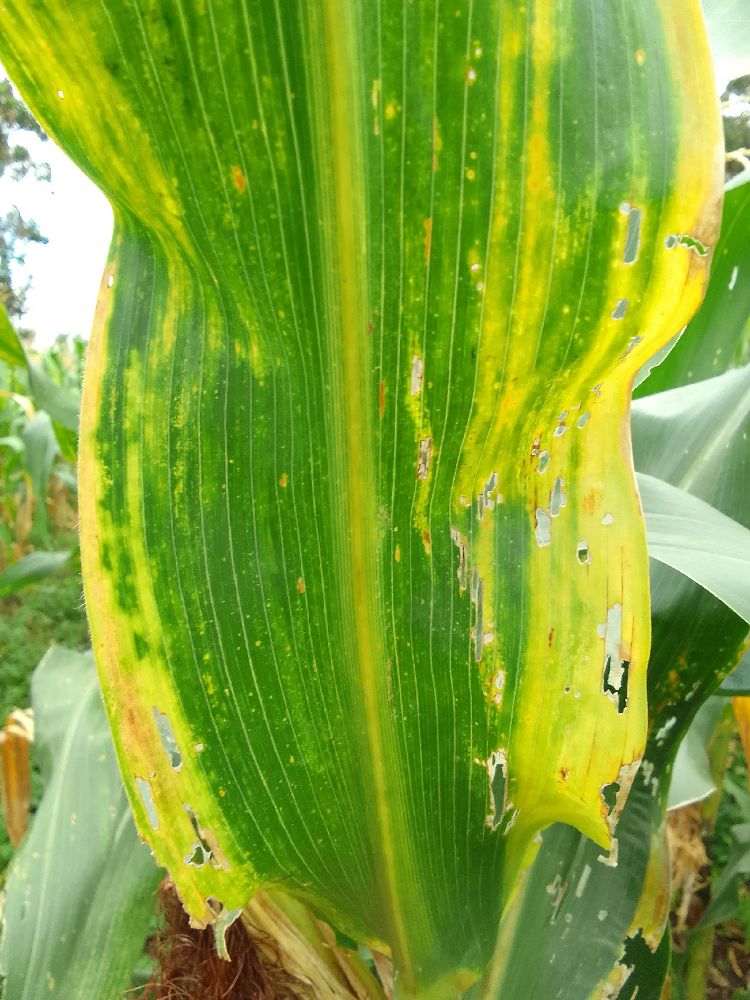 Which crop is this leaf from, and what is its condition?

maize, maize lethal necrosis
